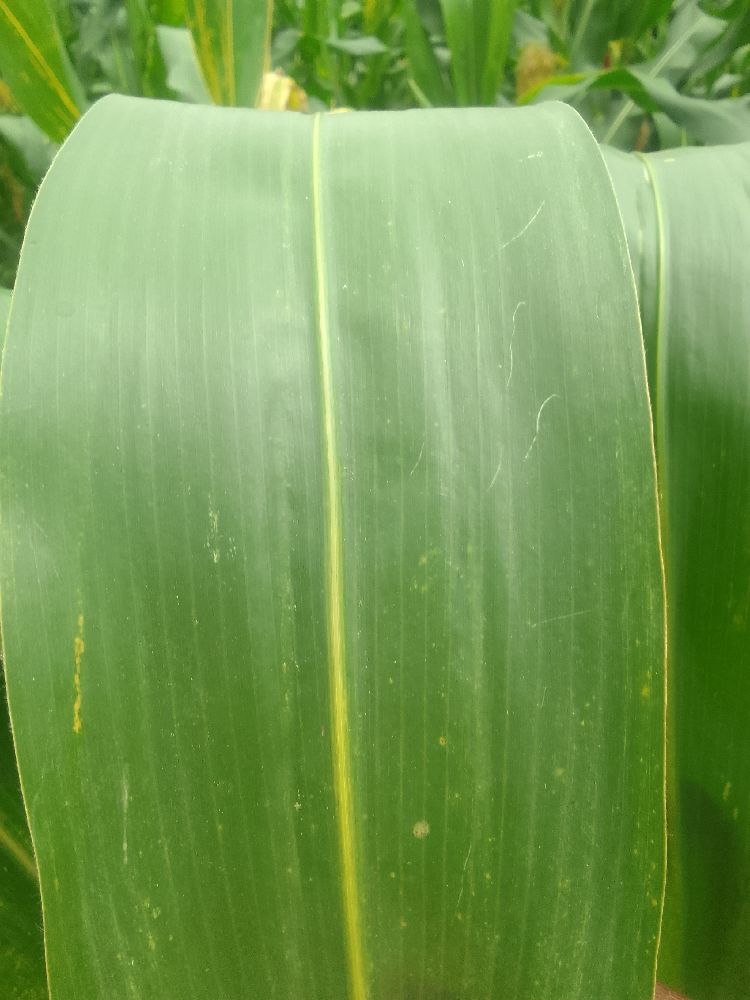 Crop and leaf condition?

maize, healthy
